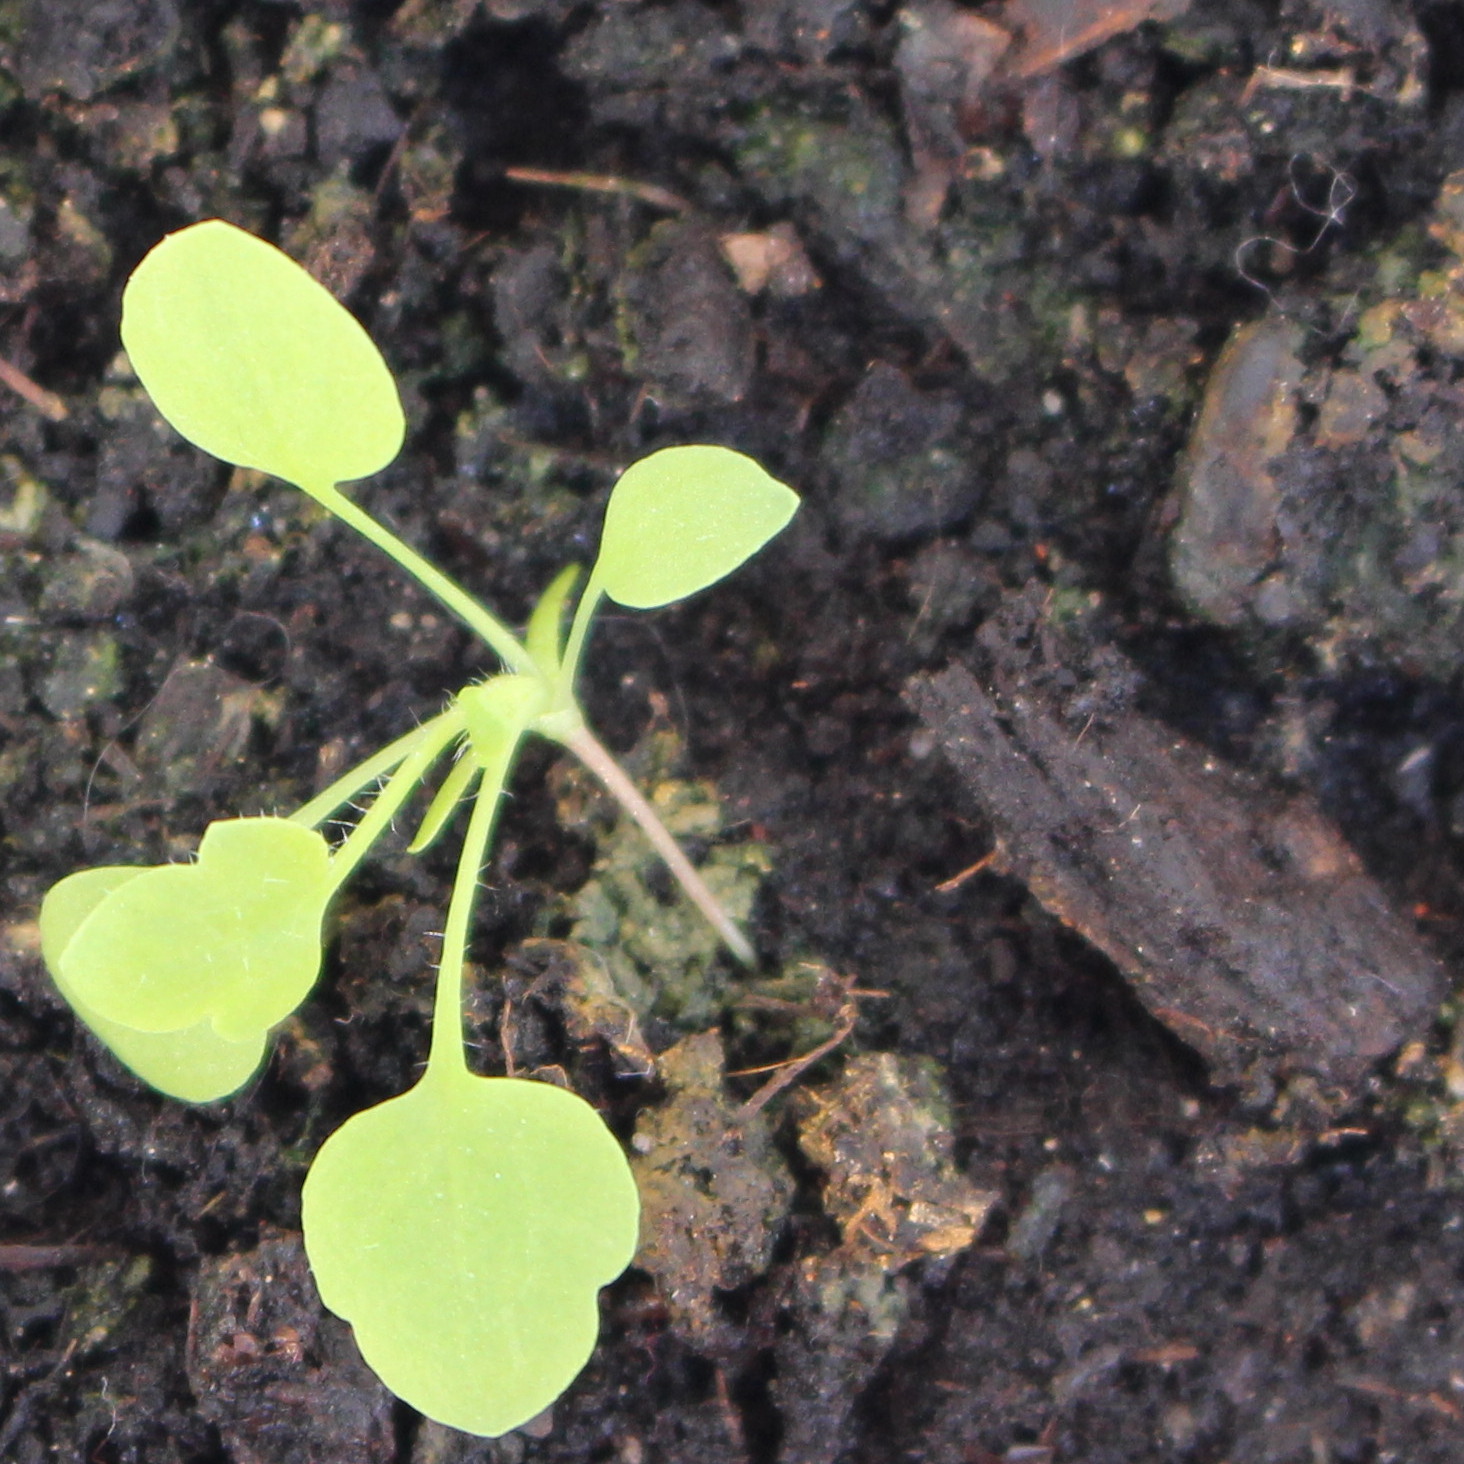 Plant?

Papaver rhoeas
